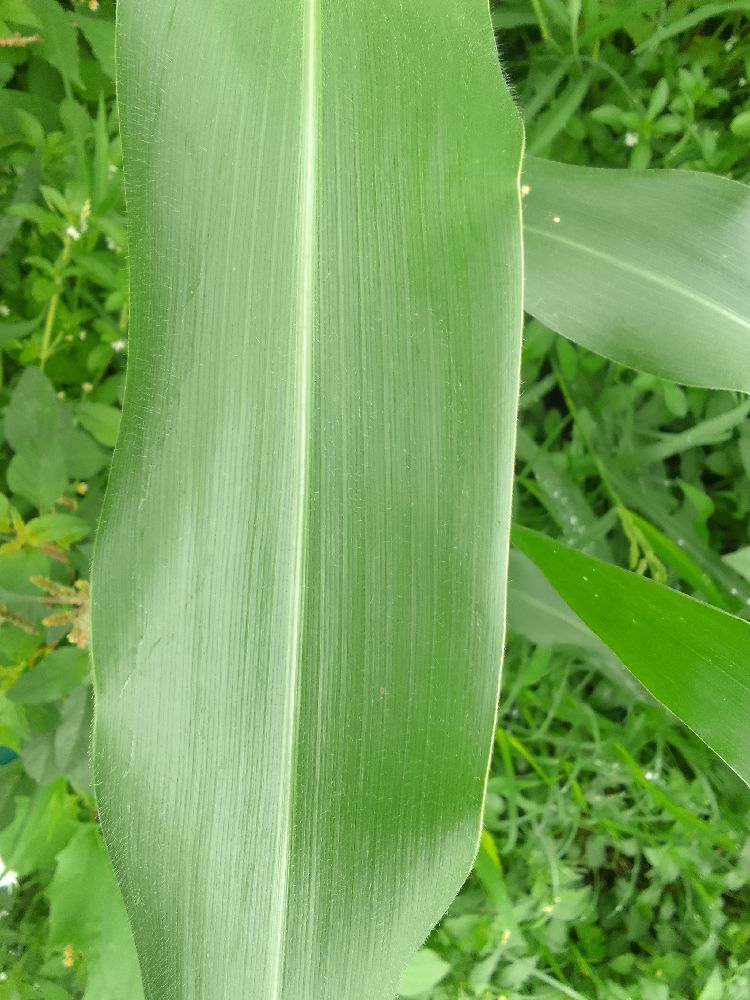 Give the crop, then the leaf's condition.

maize, healthy
